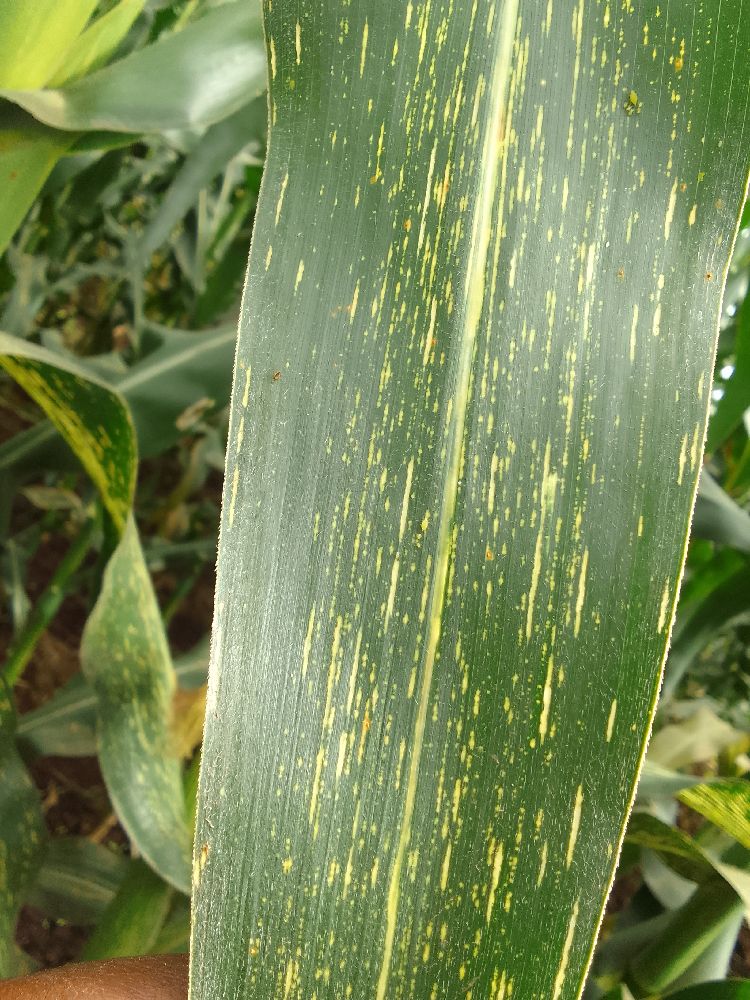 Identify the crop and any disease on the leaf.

maize, maize streak virus
